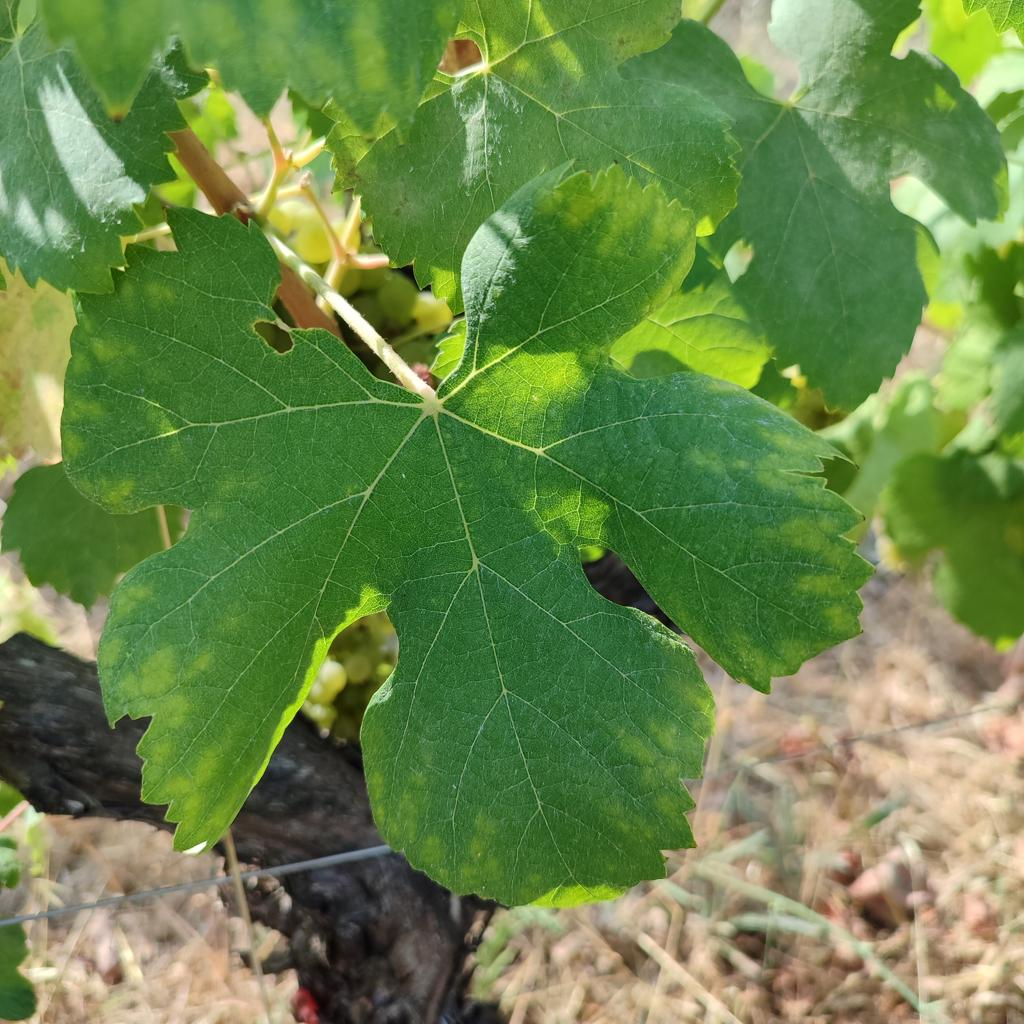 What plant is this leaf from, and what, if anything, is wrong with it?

grapevine, esca complex
